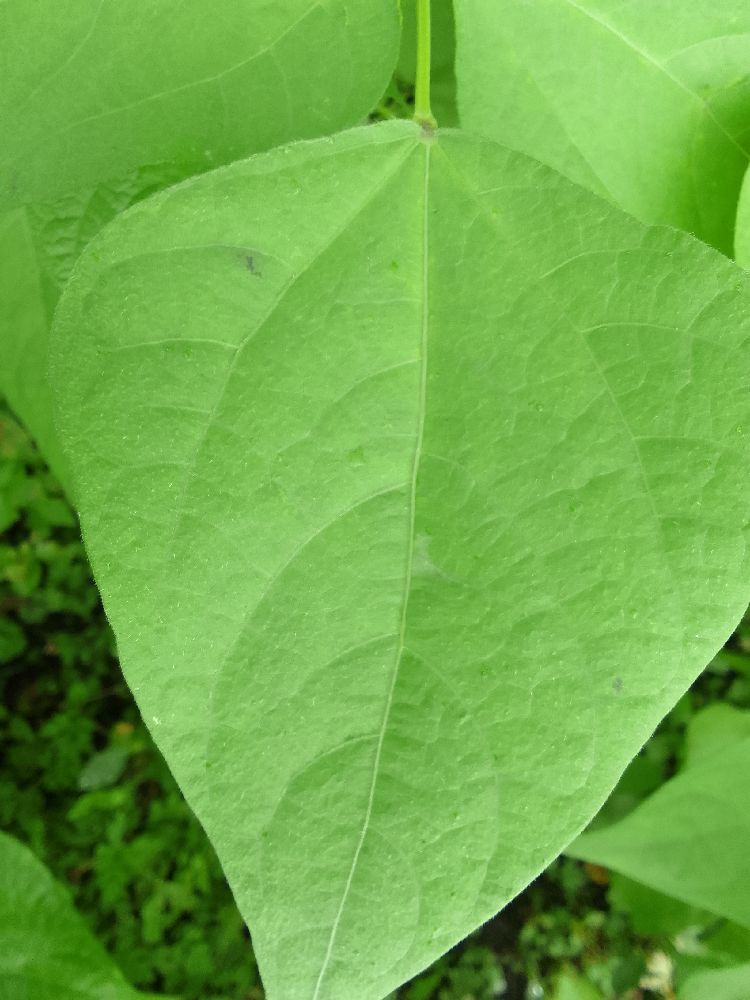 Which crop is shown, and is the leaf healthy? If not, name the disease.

common bean, healthy
